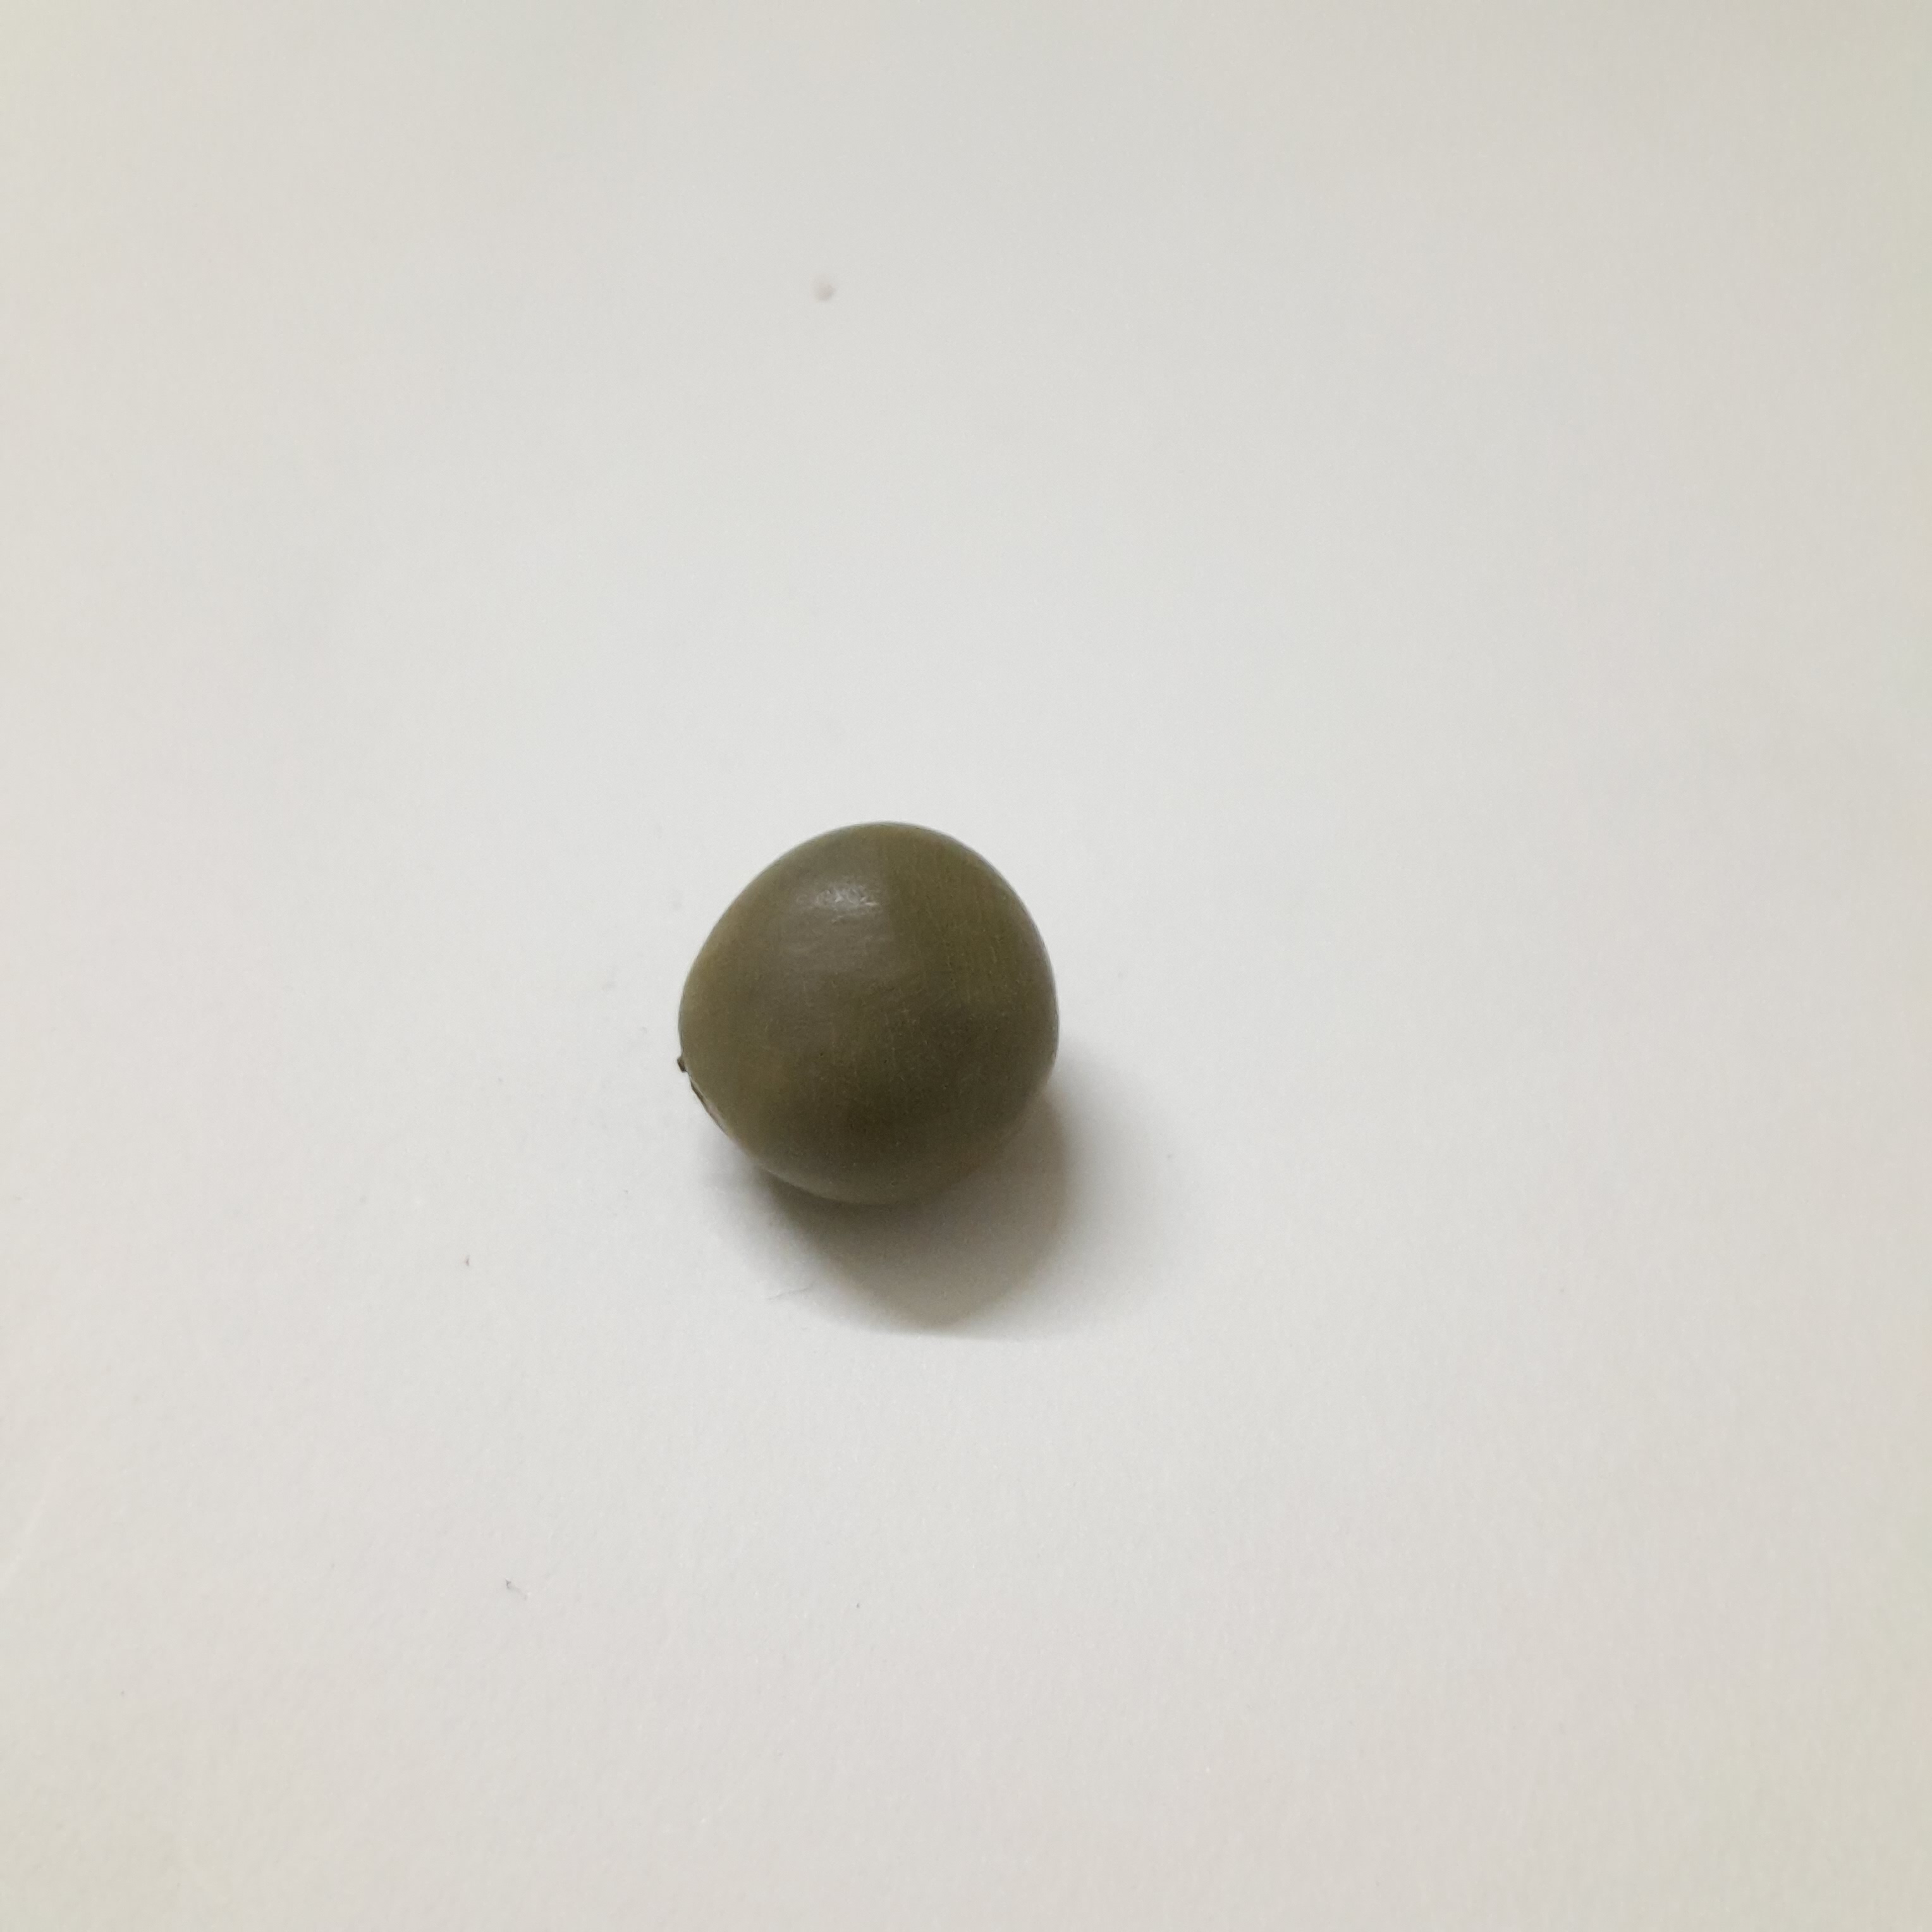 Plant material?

sagargota
